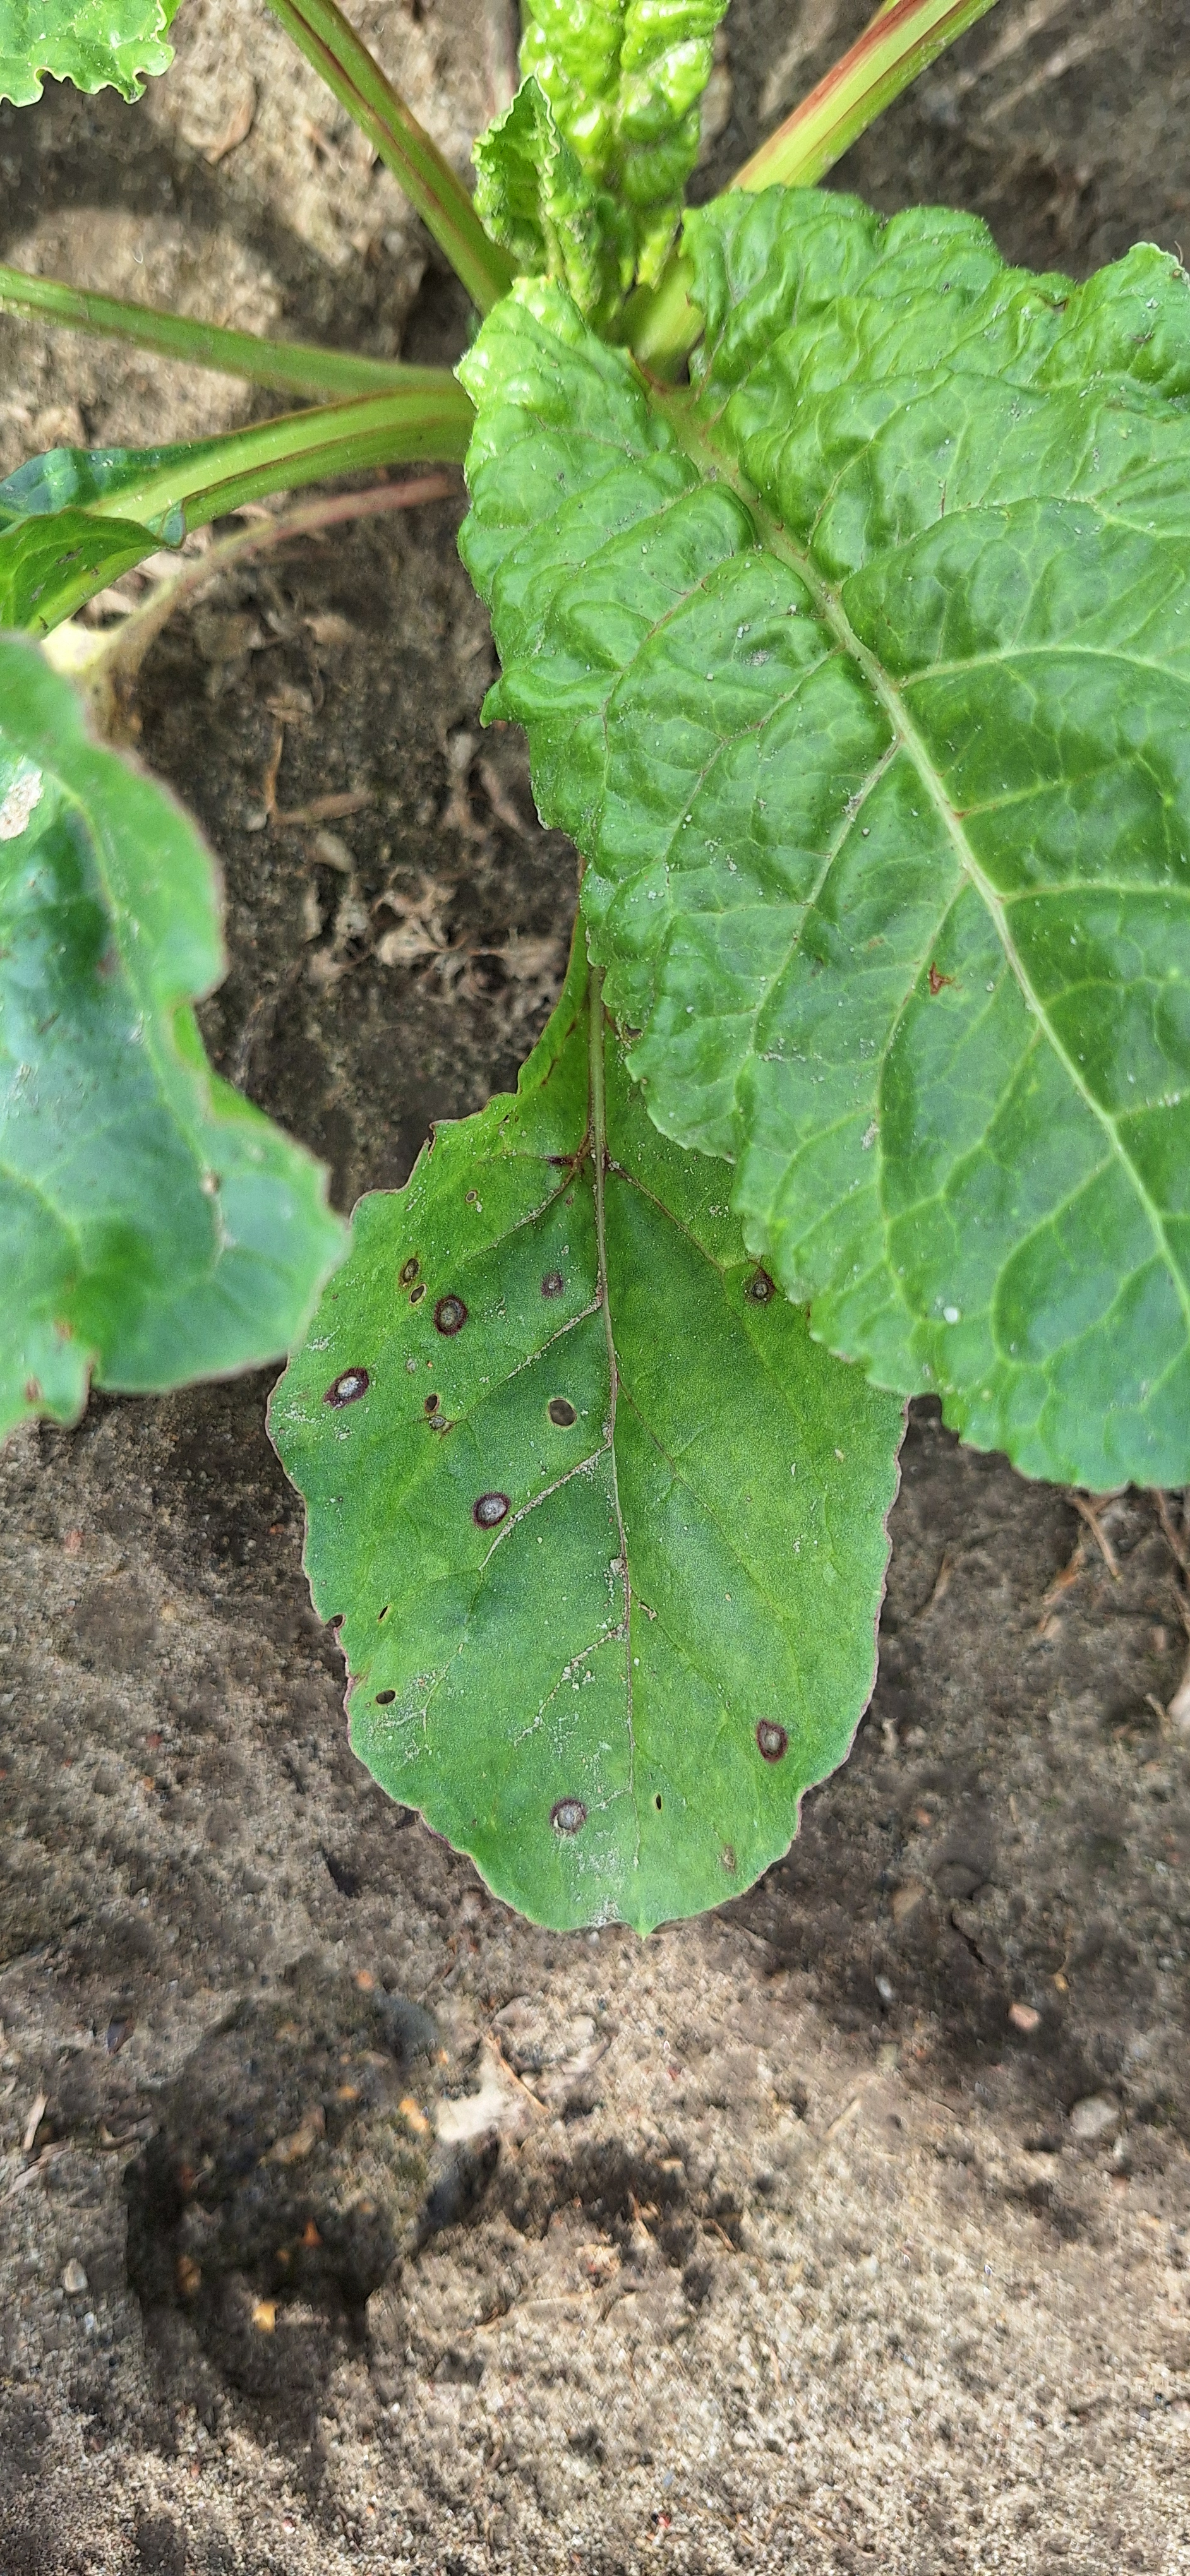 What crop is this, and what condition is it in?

beet, cercospora
